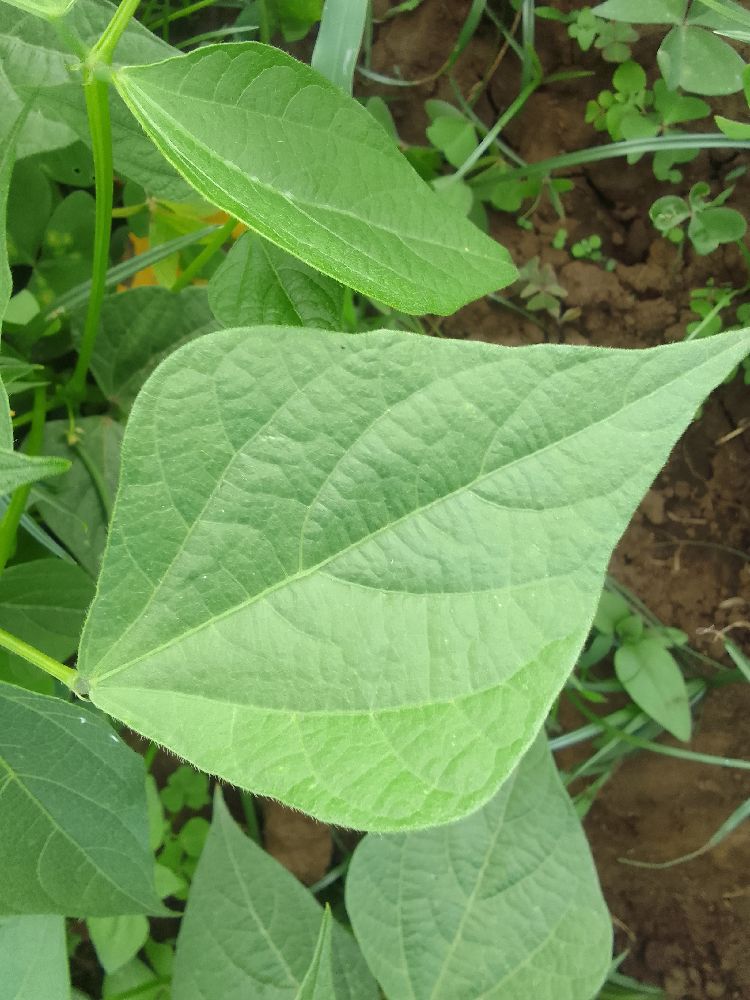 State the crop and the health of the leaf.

common bean, healthy
